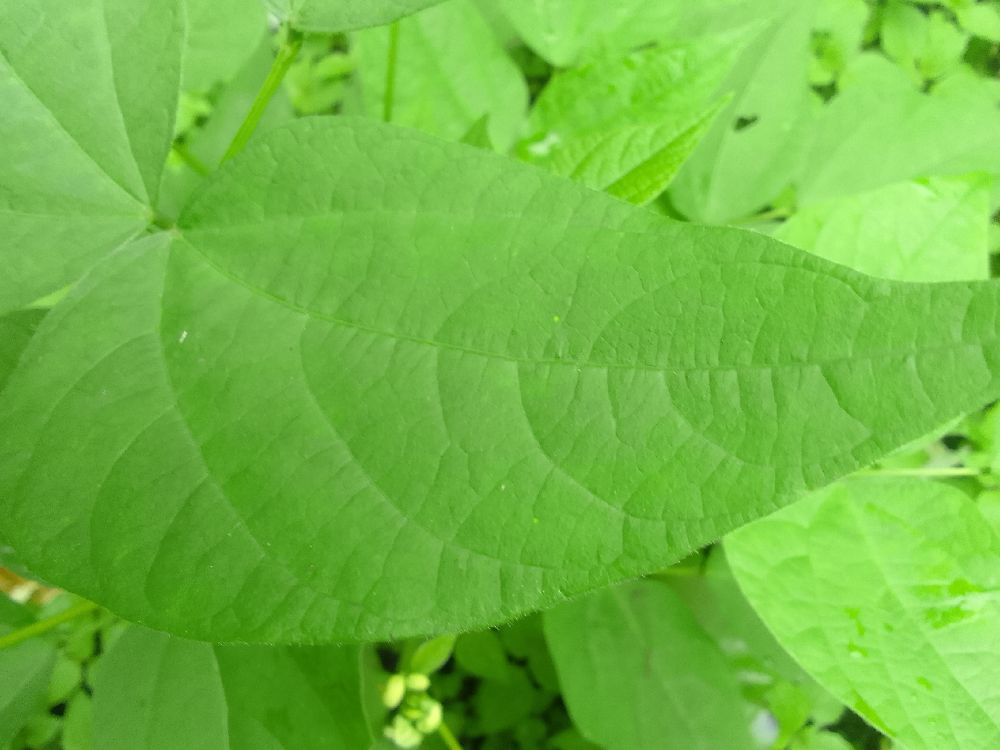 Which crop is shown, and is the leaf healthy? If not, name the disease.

common bean, healthy
